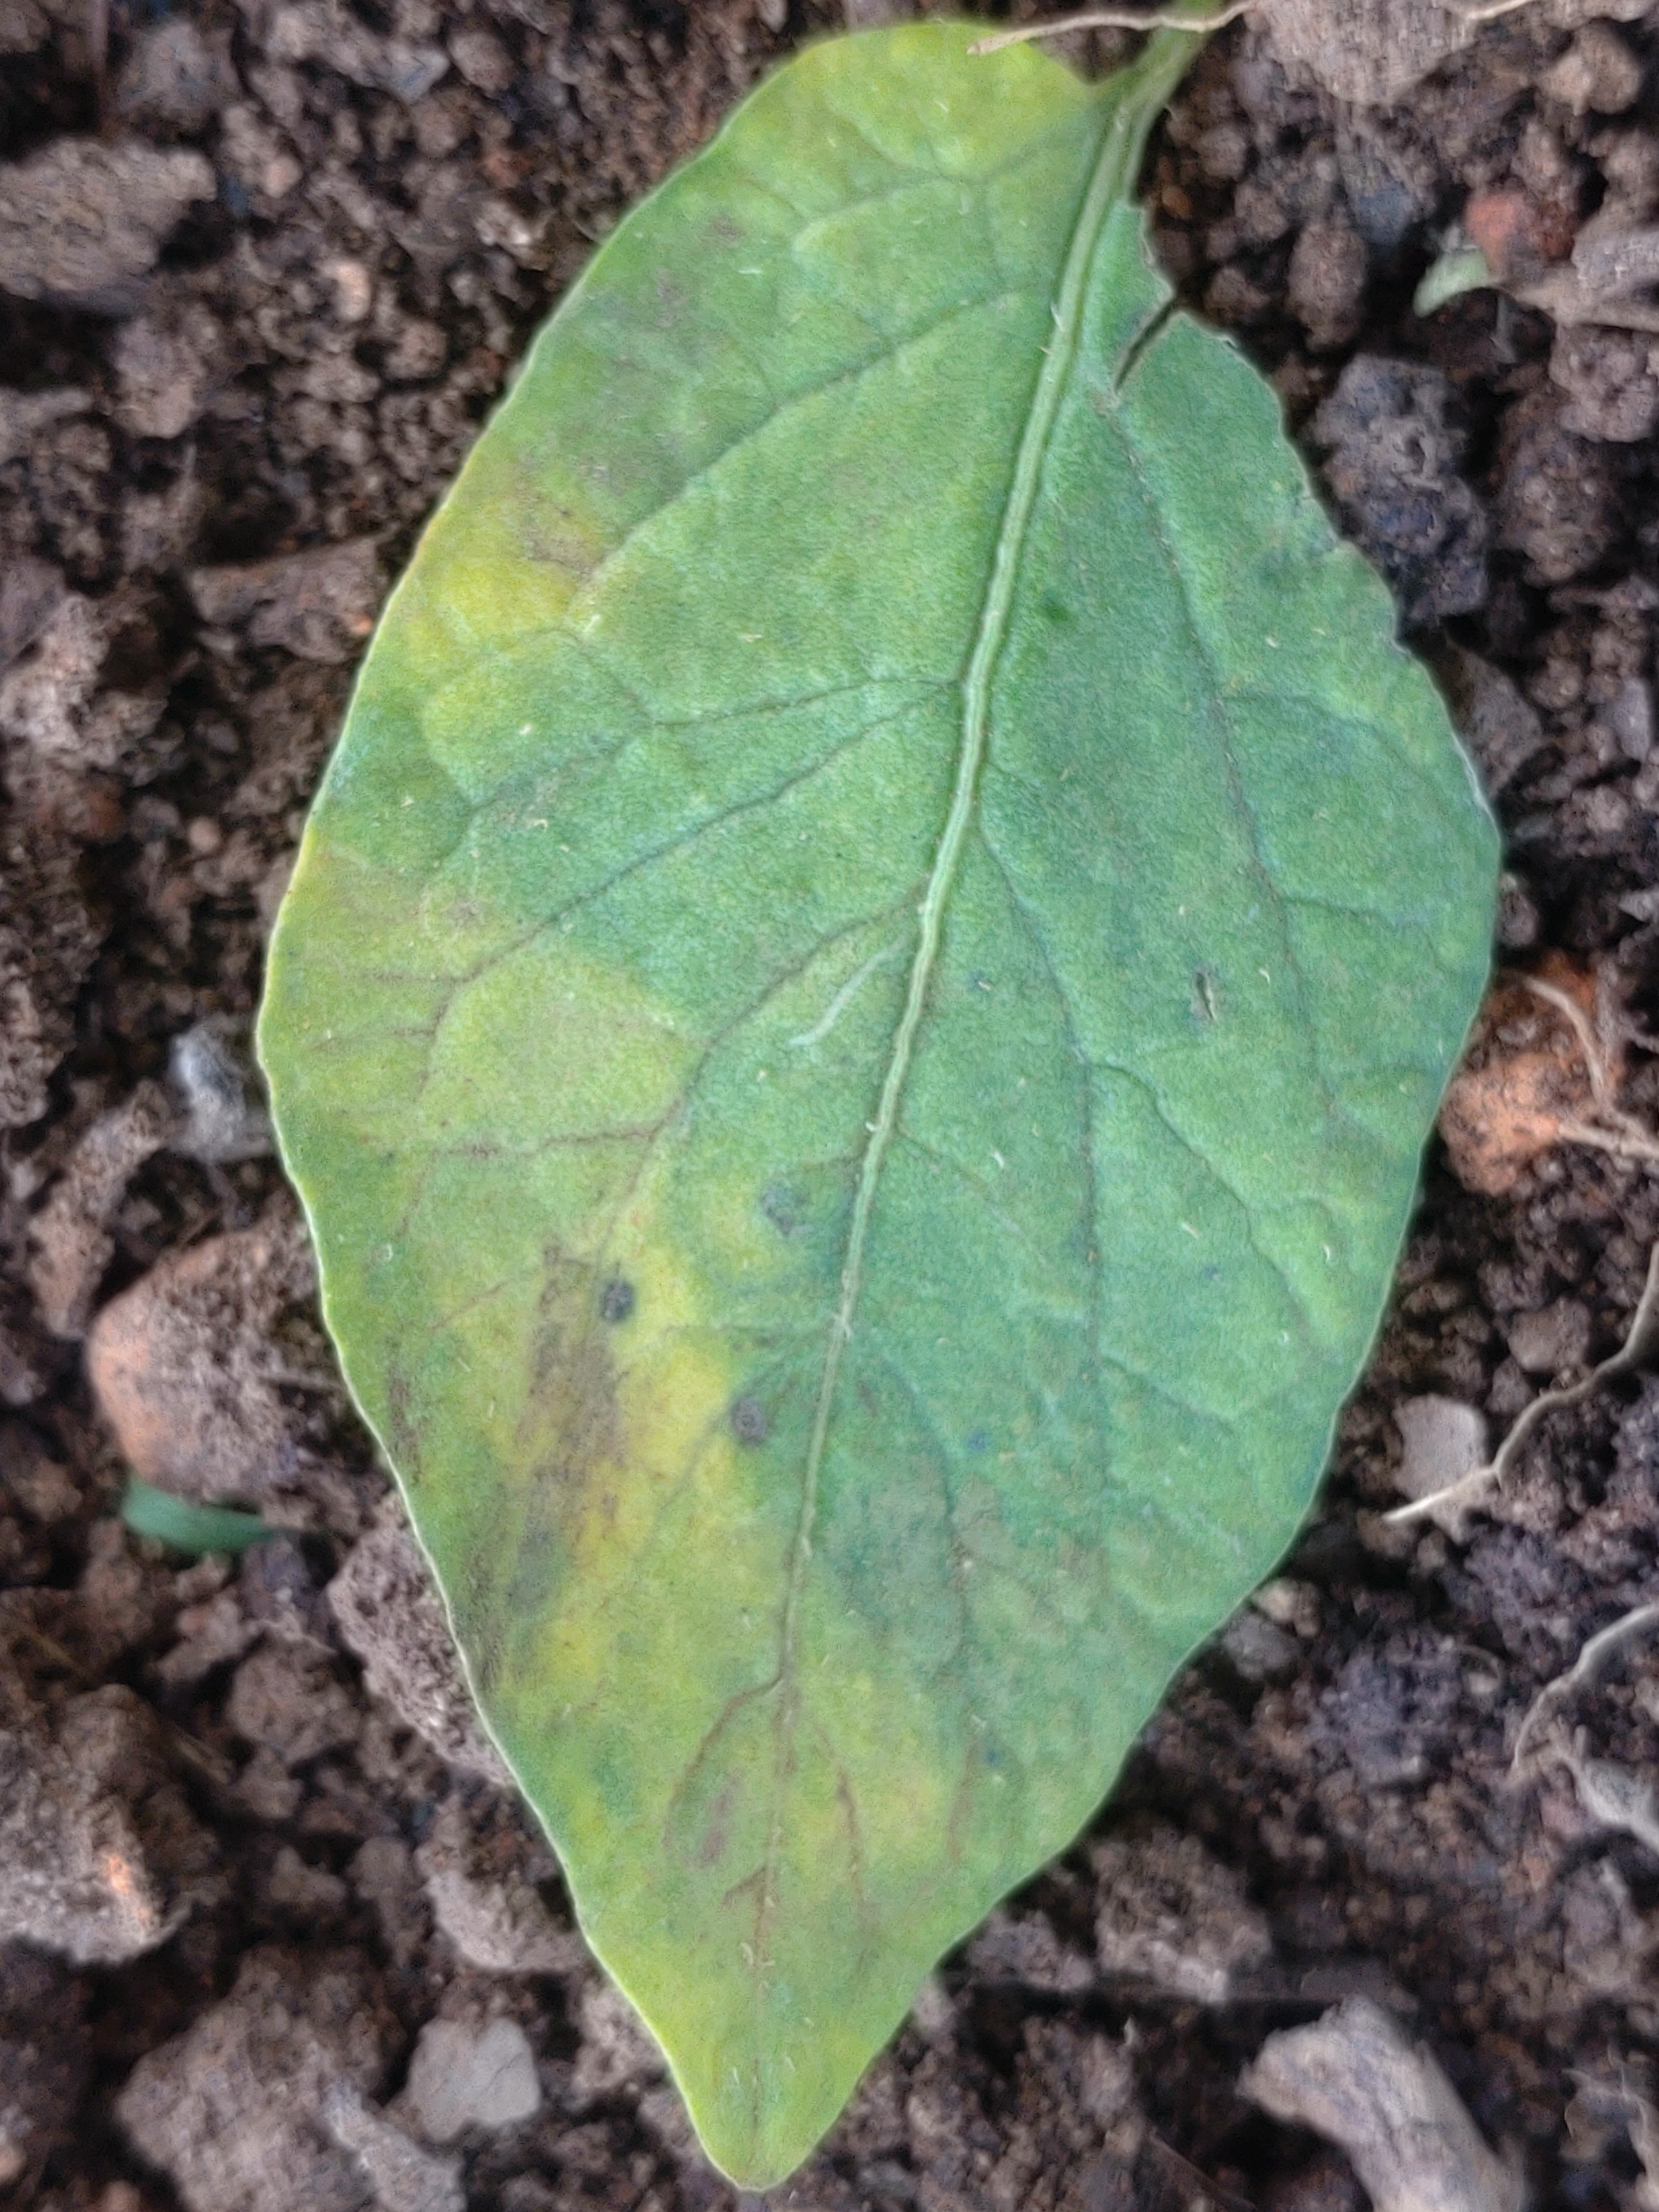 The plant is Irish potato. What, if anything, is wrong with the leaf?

late blight
